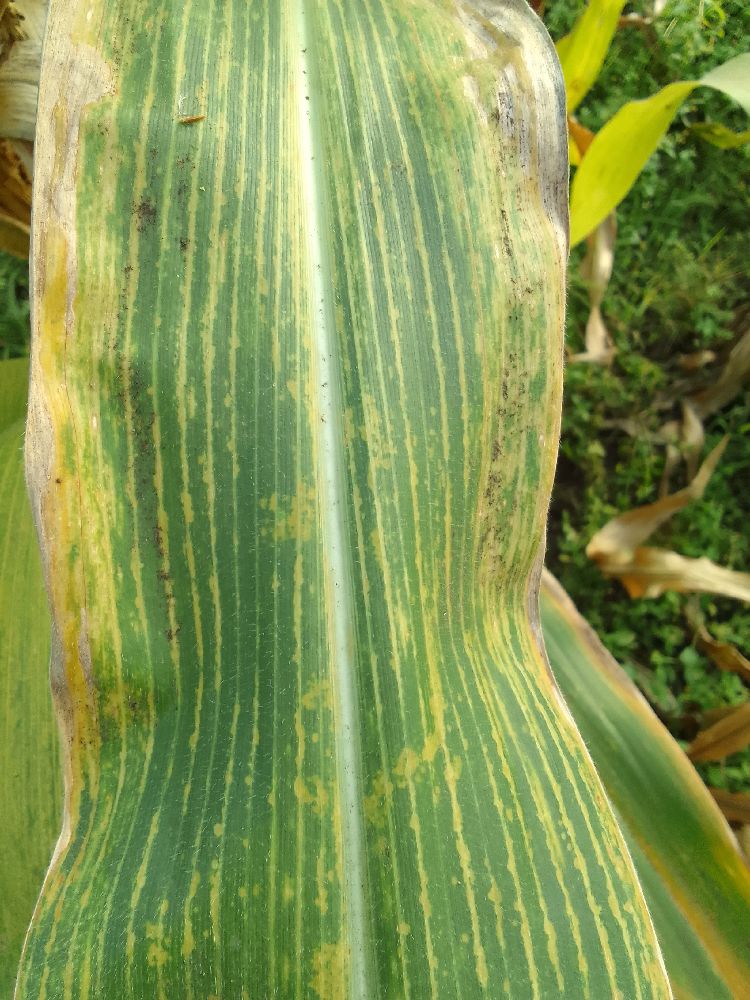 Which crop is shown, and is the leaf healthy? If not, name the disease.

maize, maize lethal necrosis
